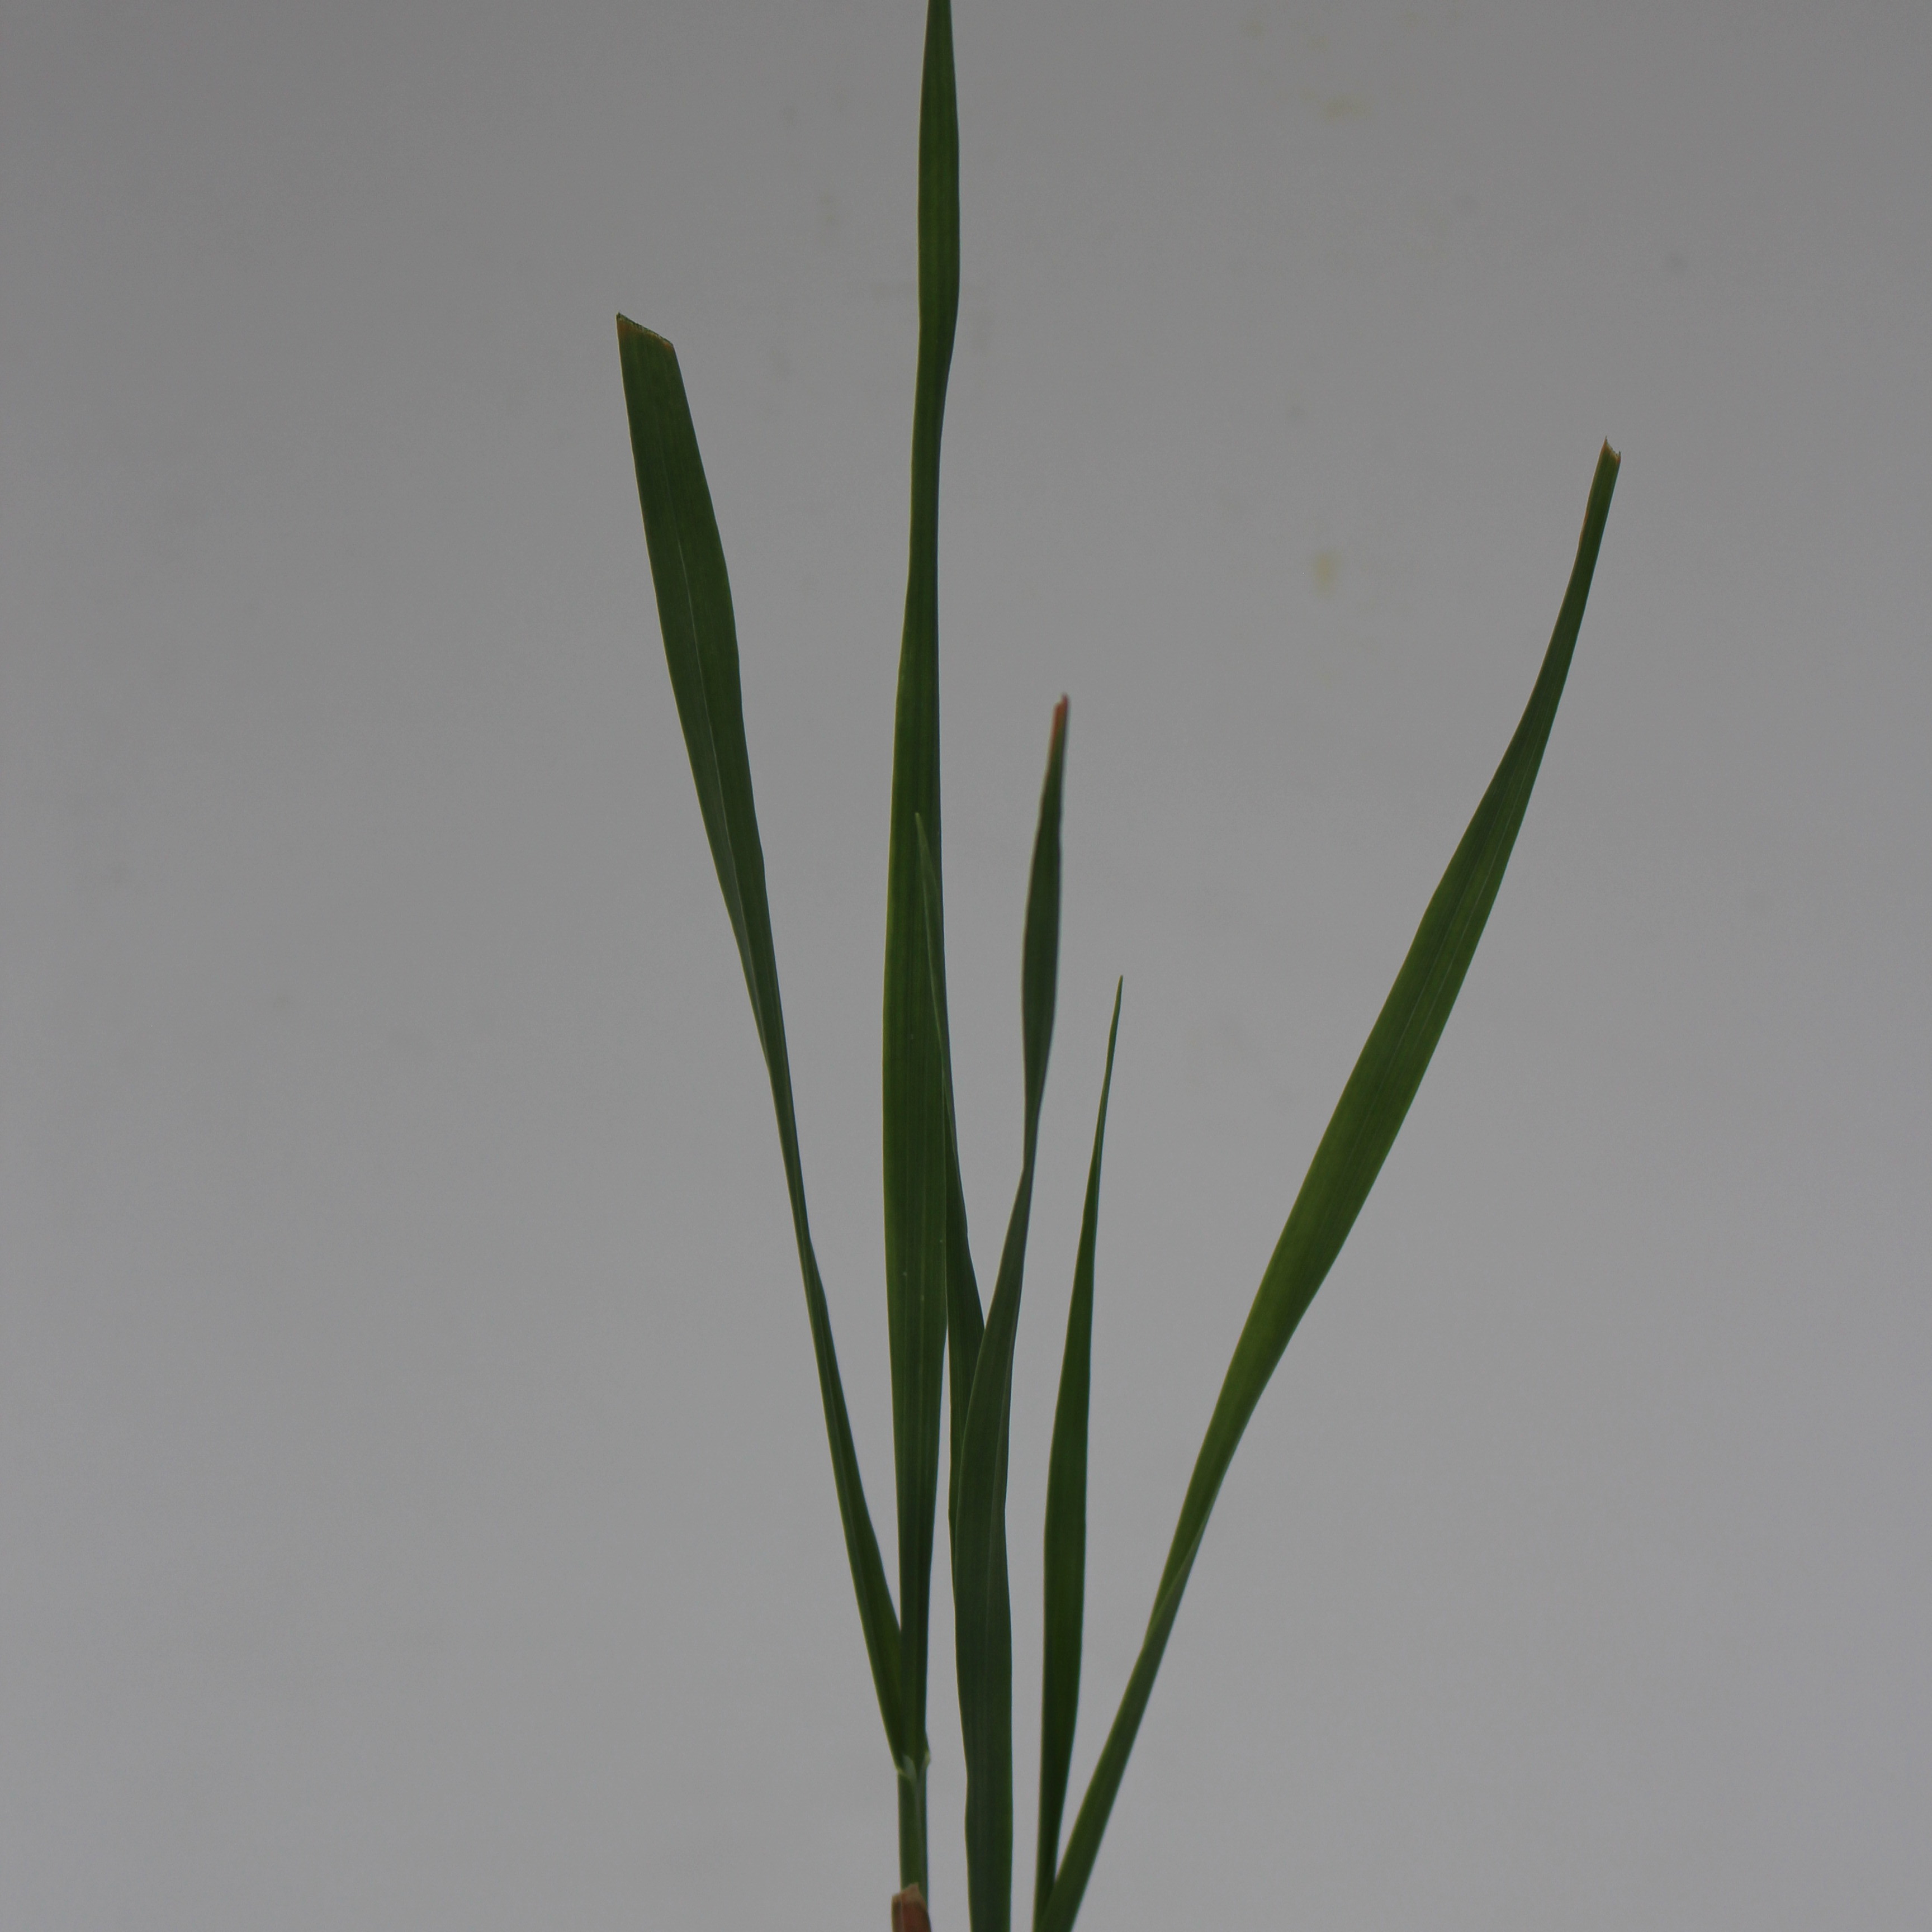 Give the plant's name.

Avena sterilis
